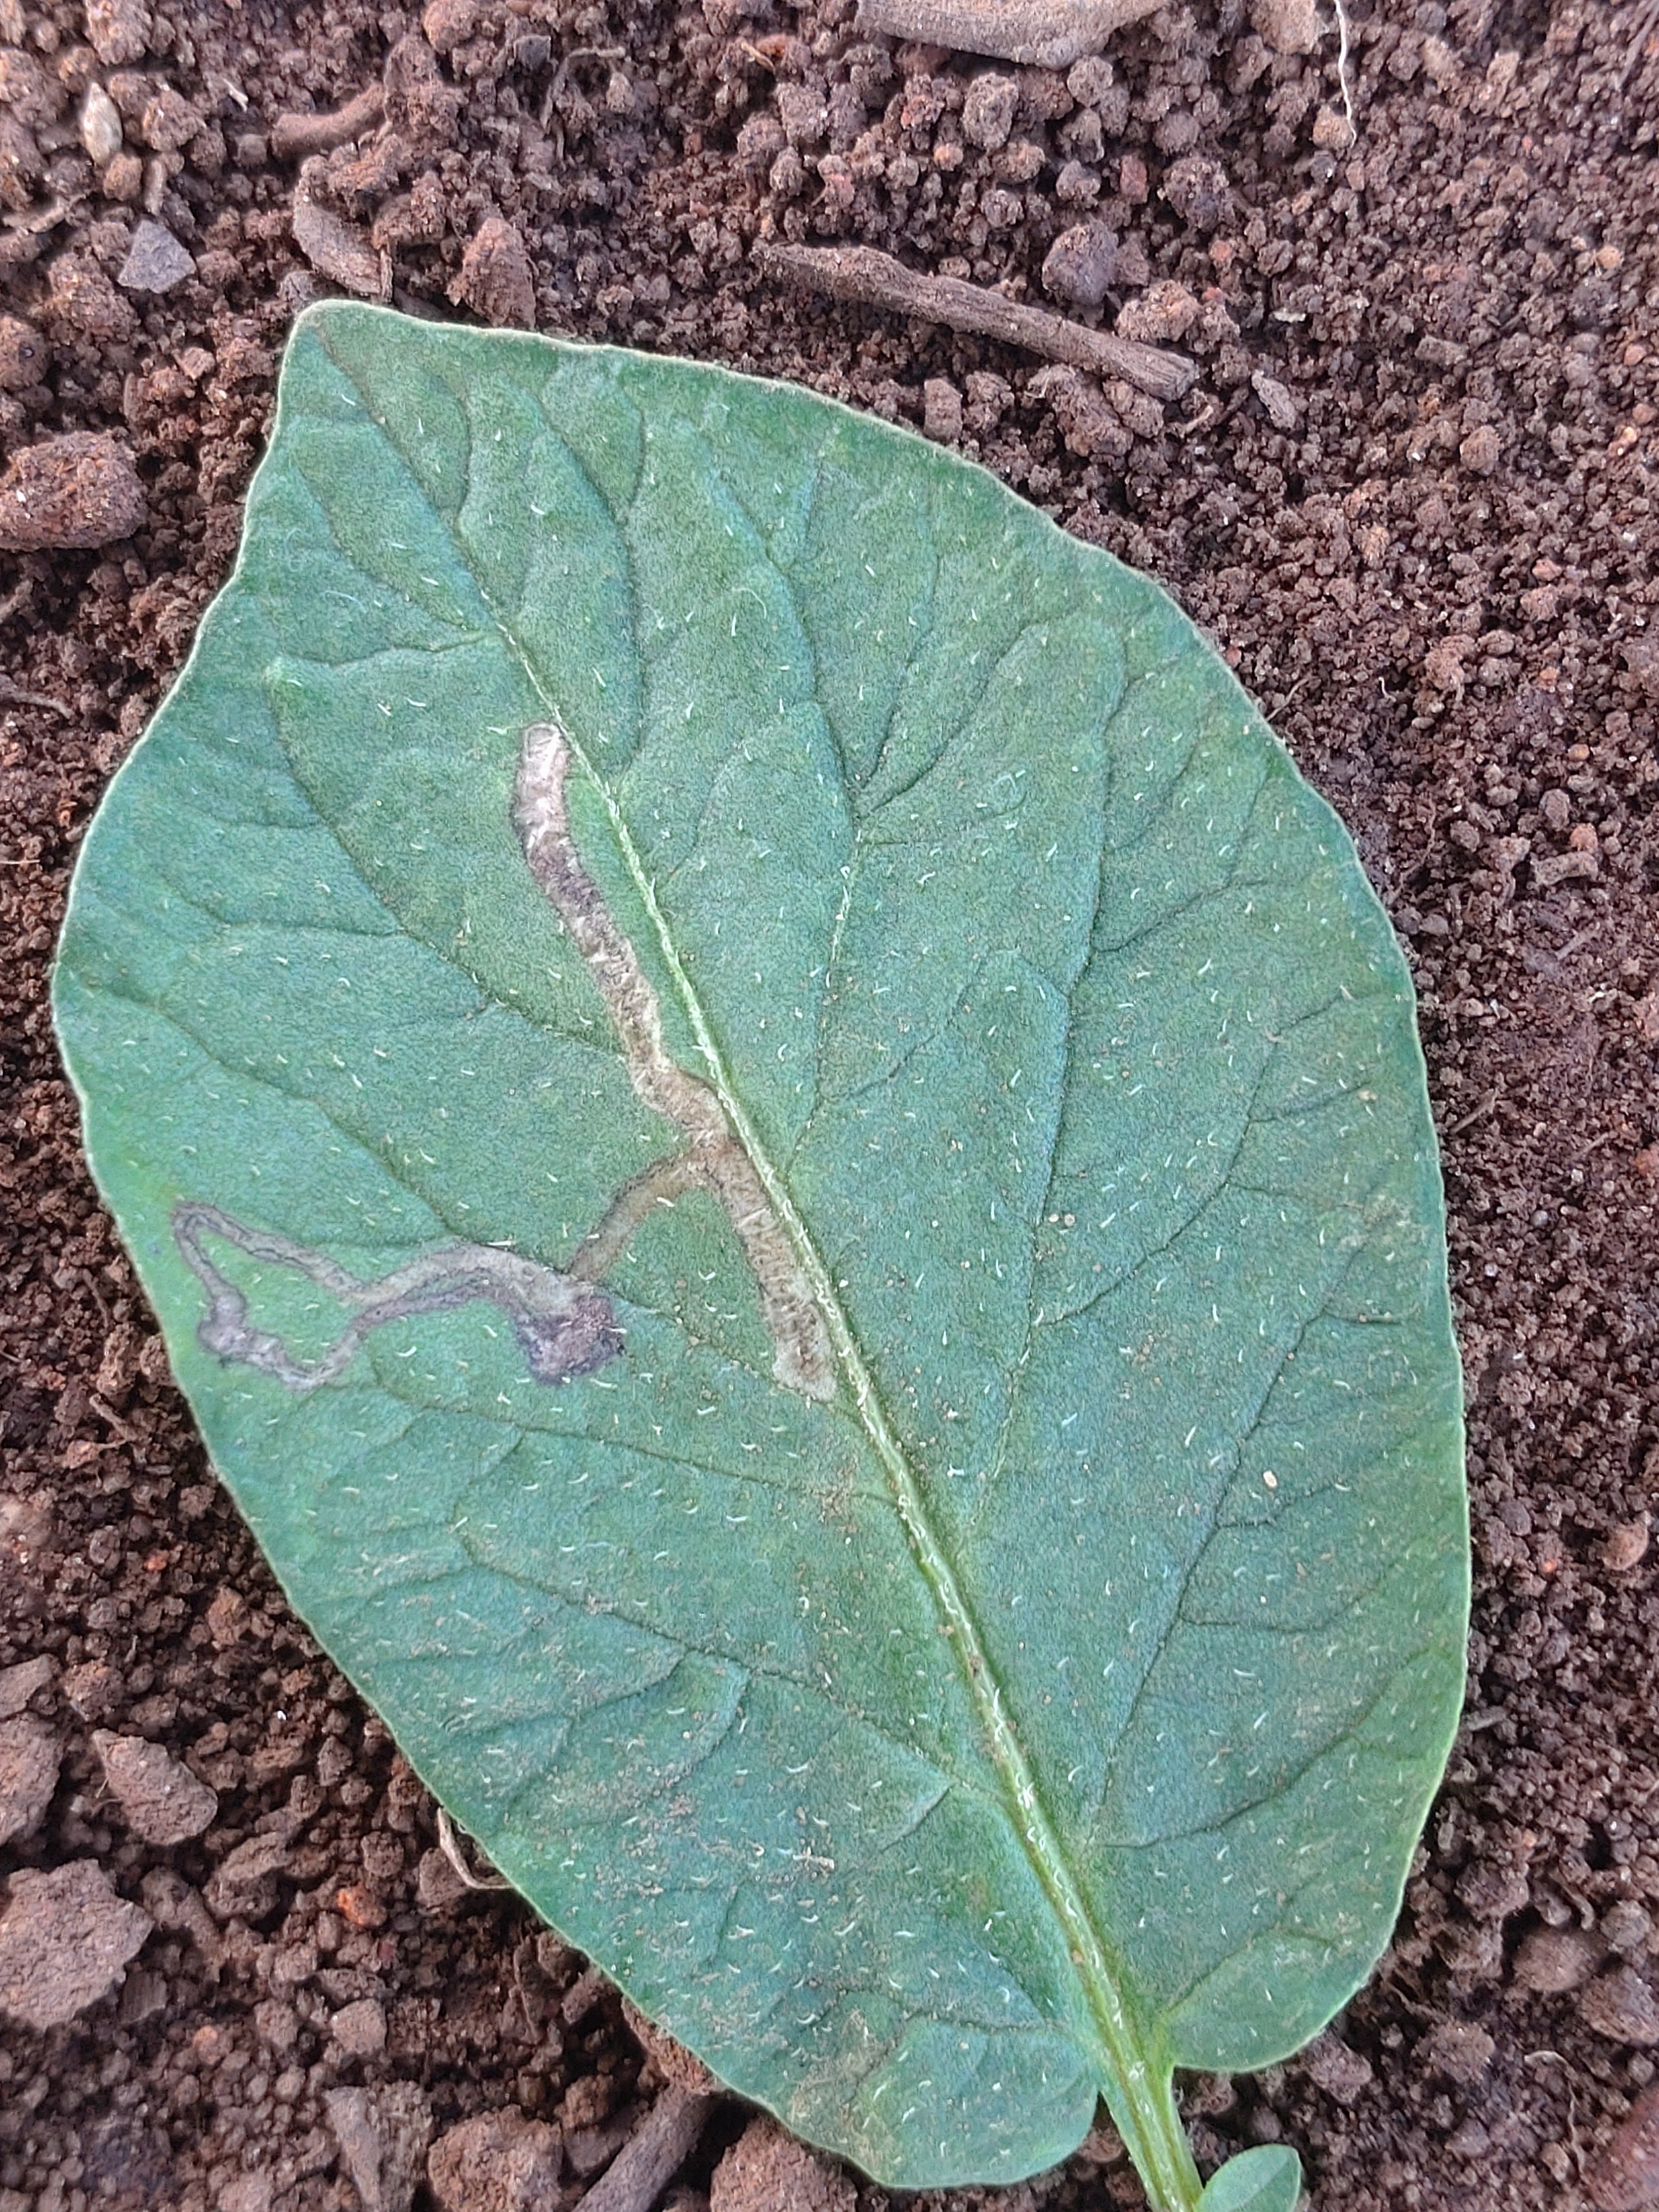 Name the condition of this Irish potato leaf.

early blight
